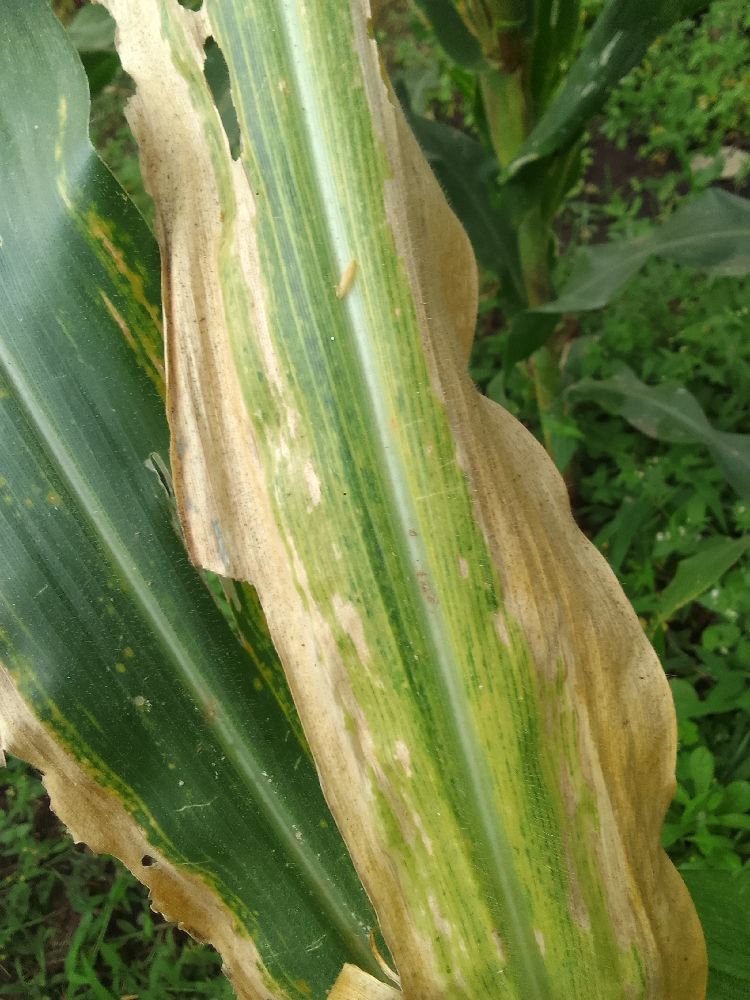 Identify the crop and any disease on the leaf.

maize, maize lethal necrosis
